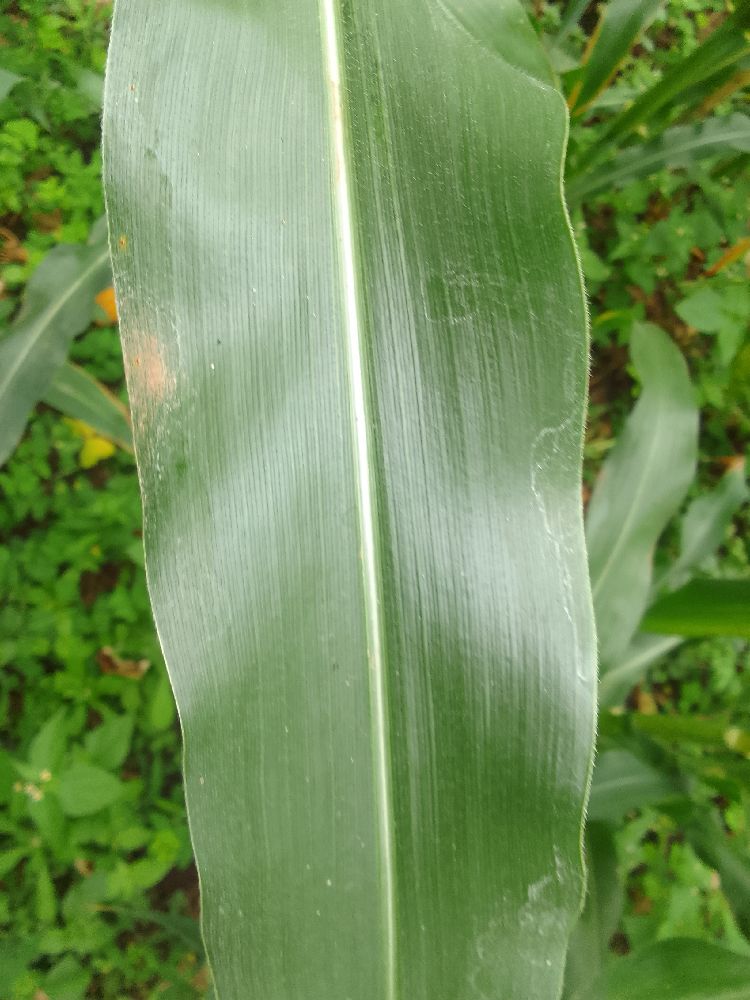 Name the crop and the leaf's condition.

maize, healthy
